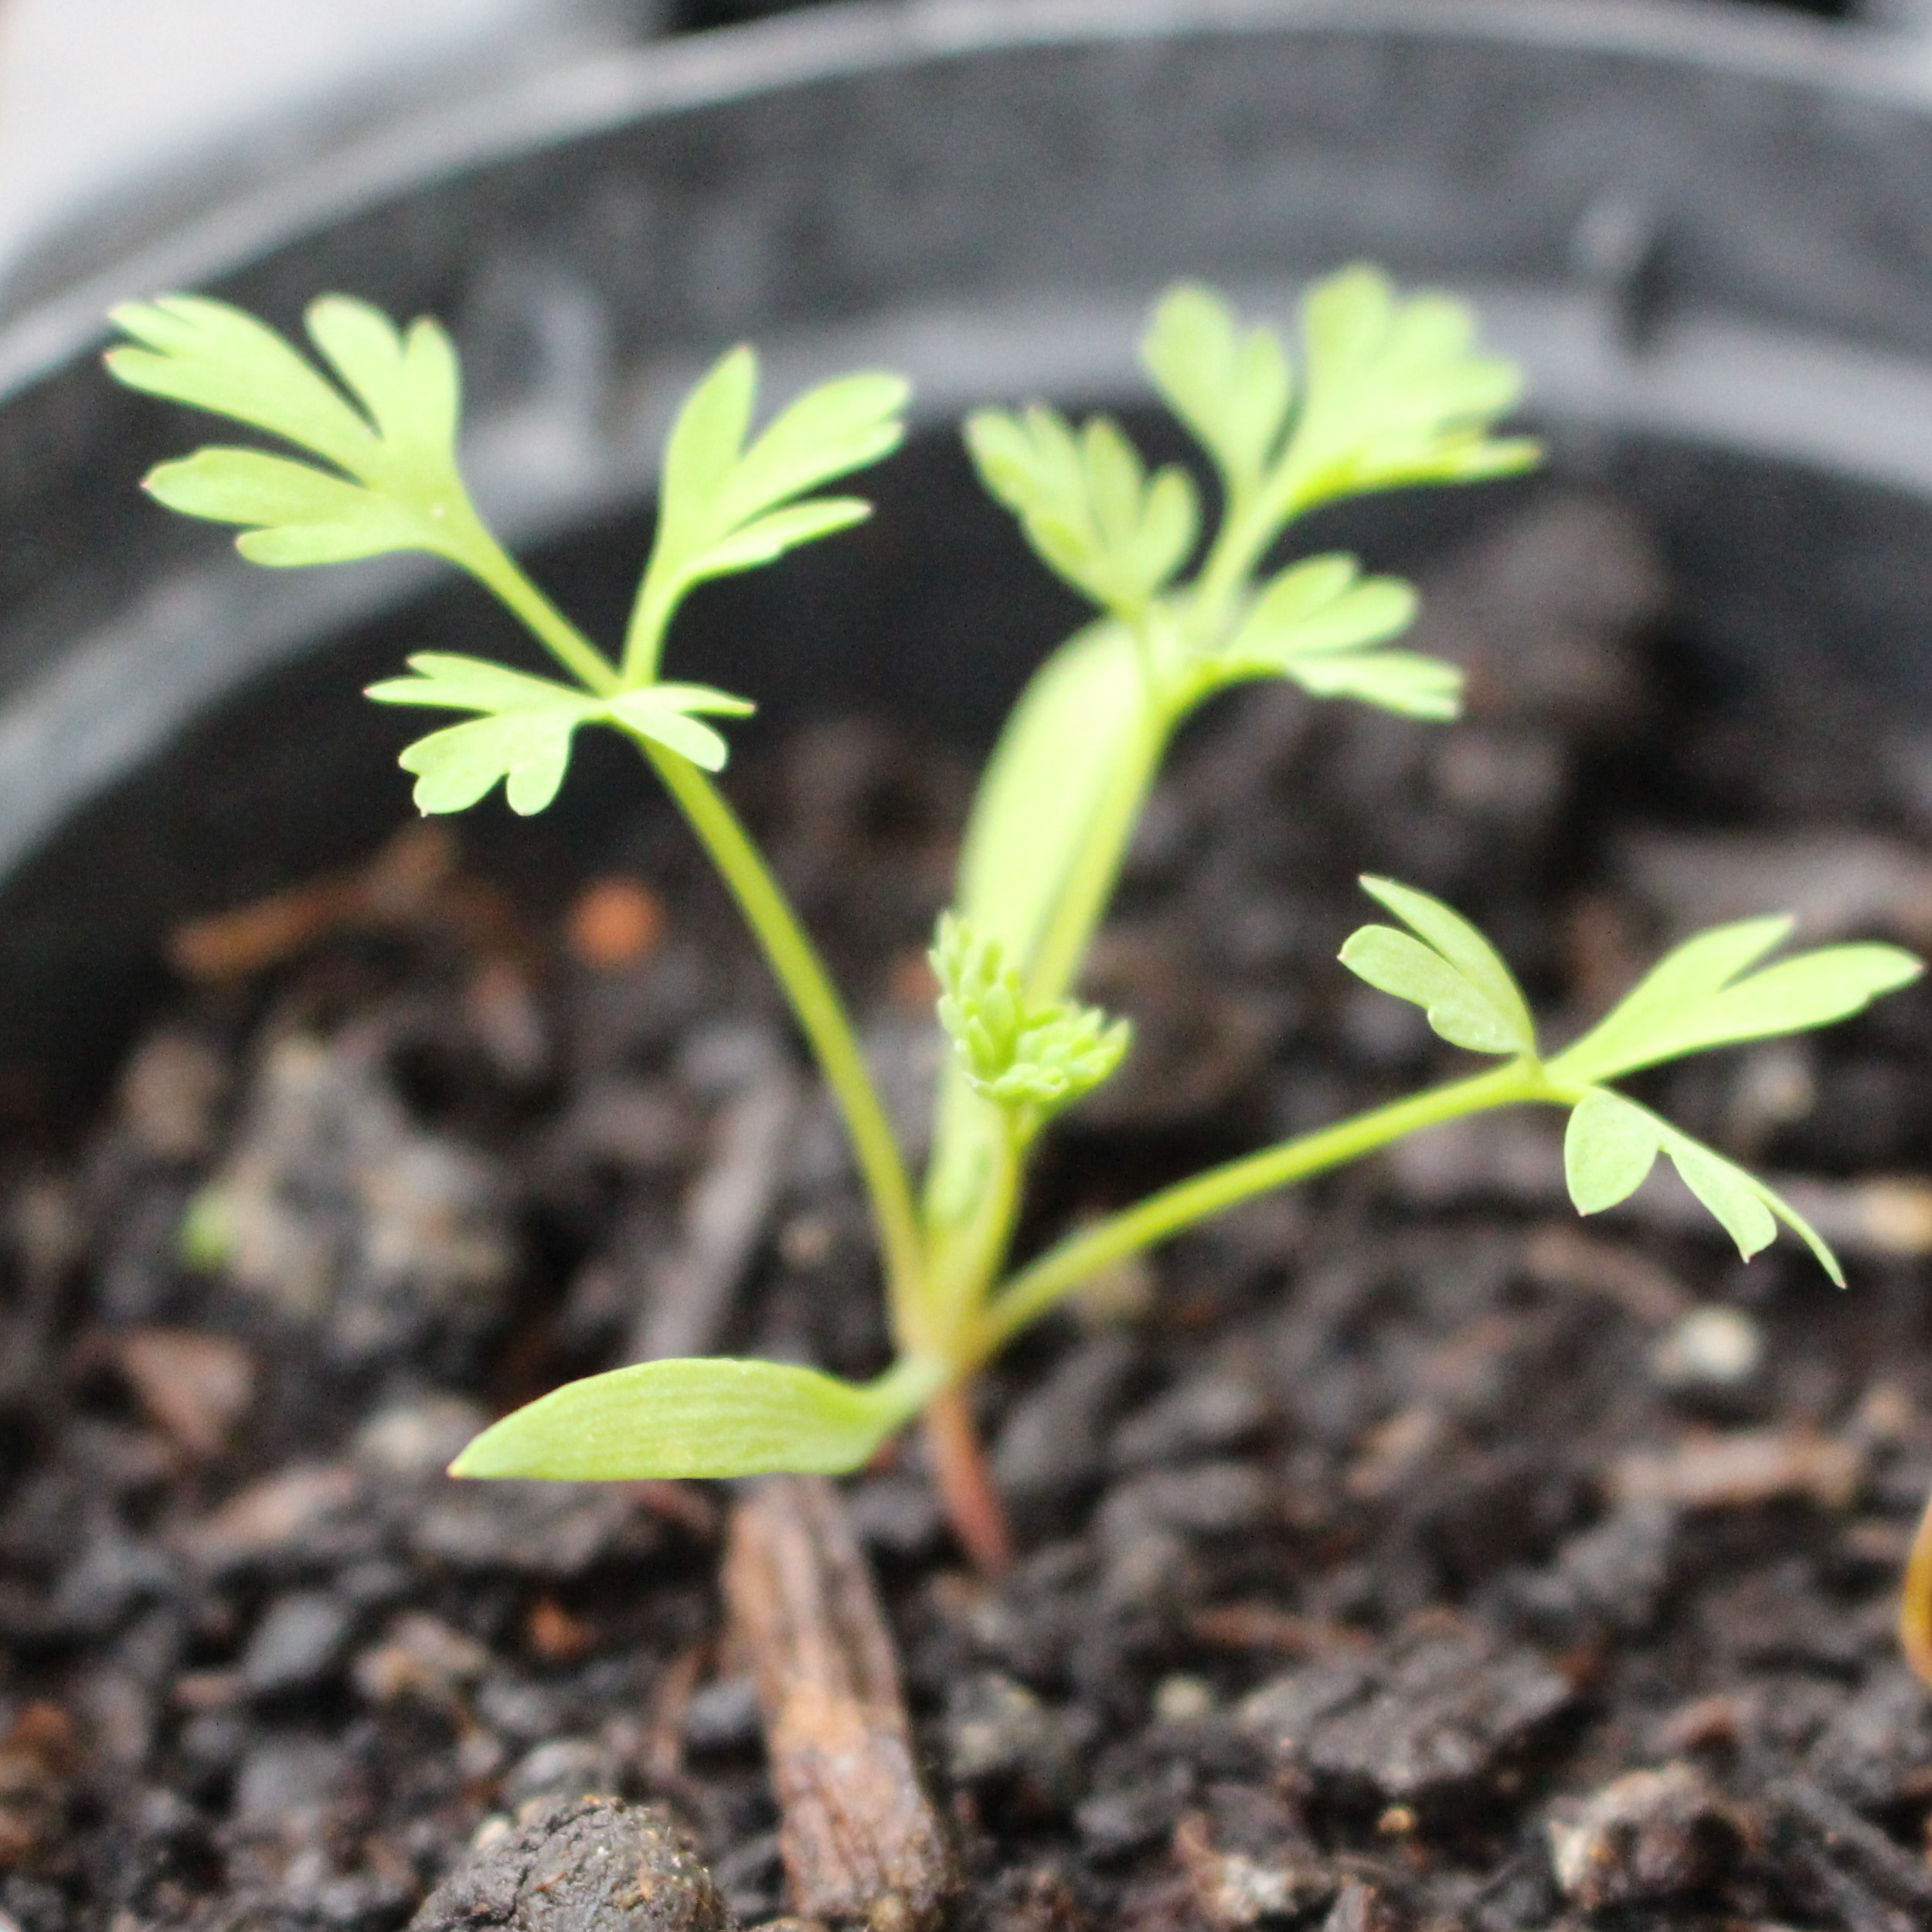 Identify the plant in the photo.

Fumaria officinalis
